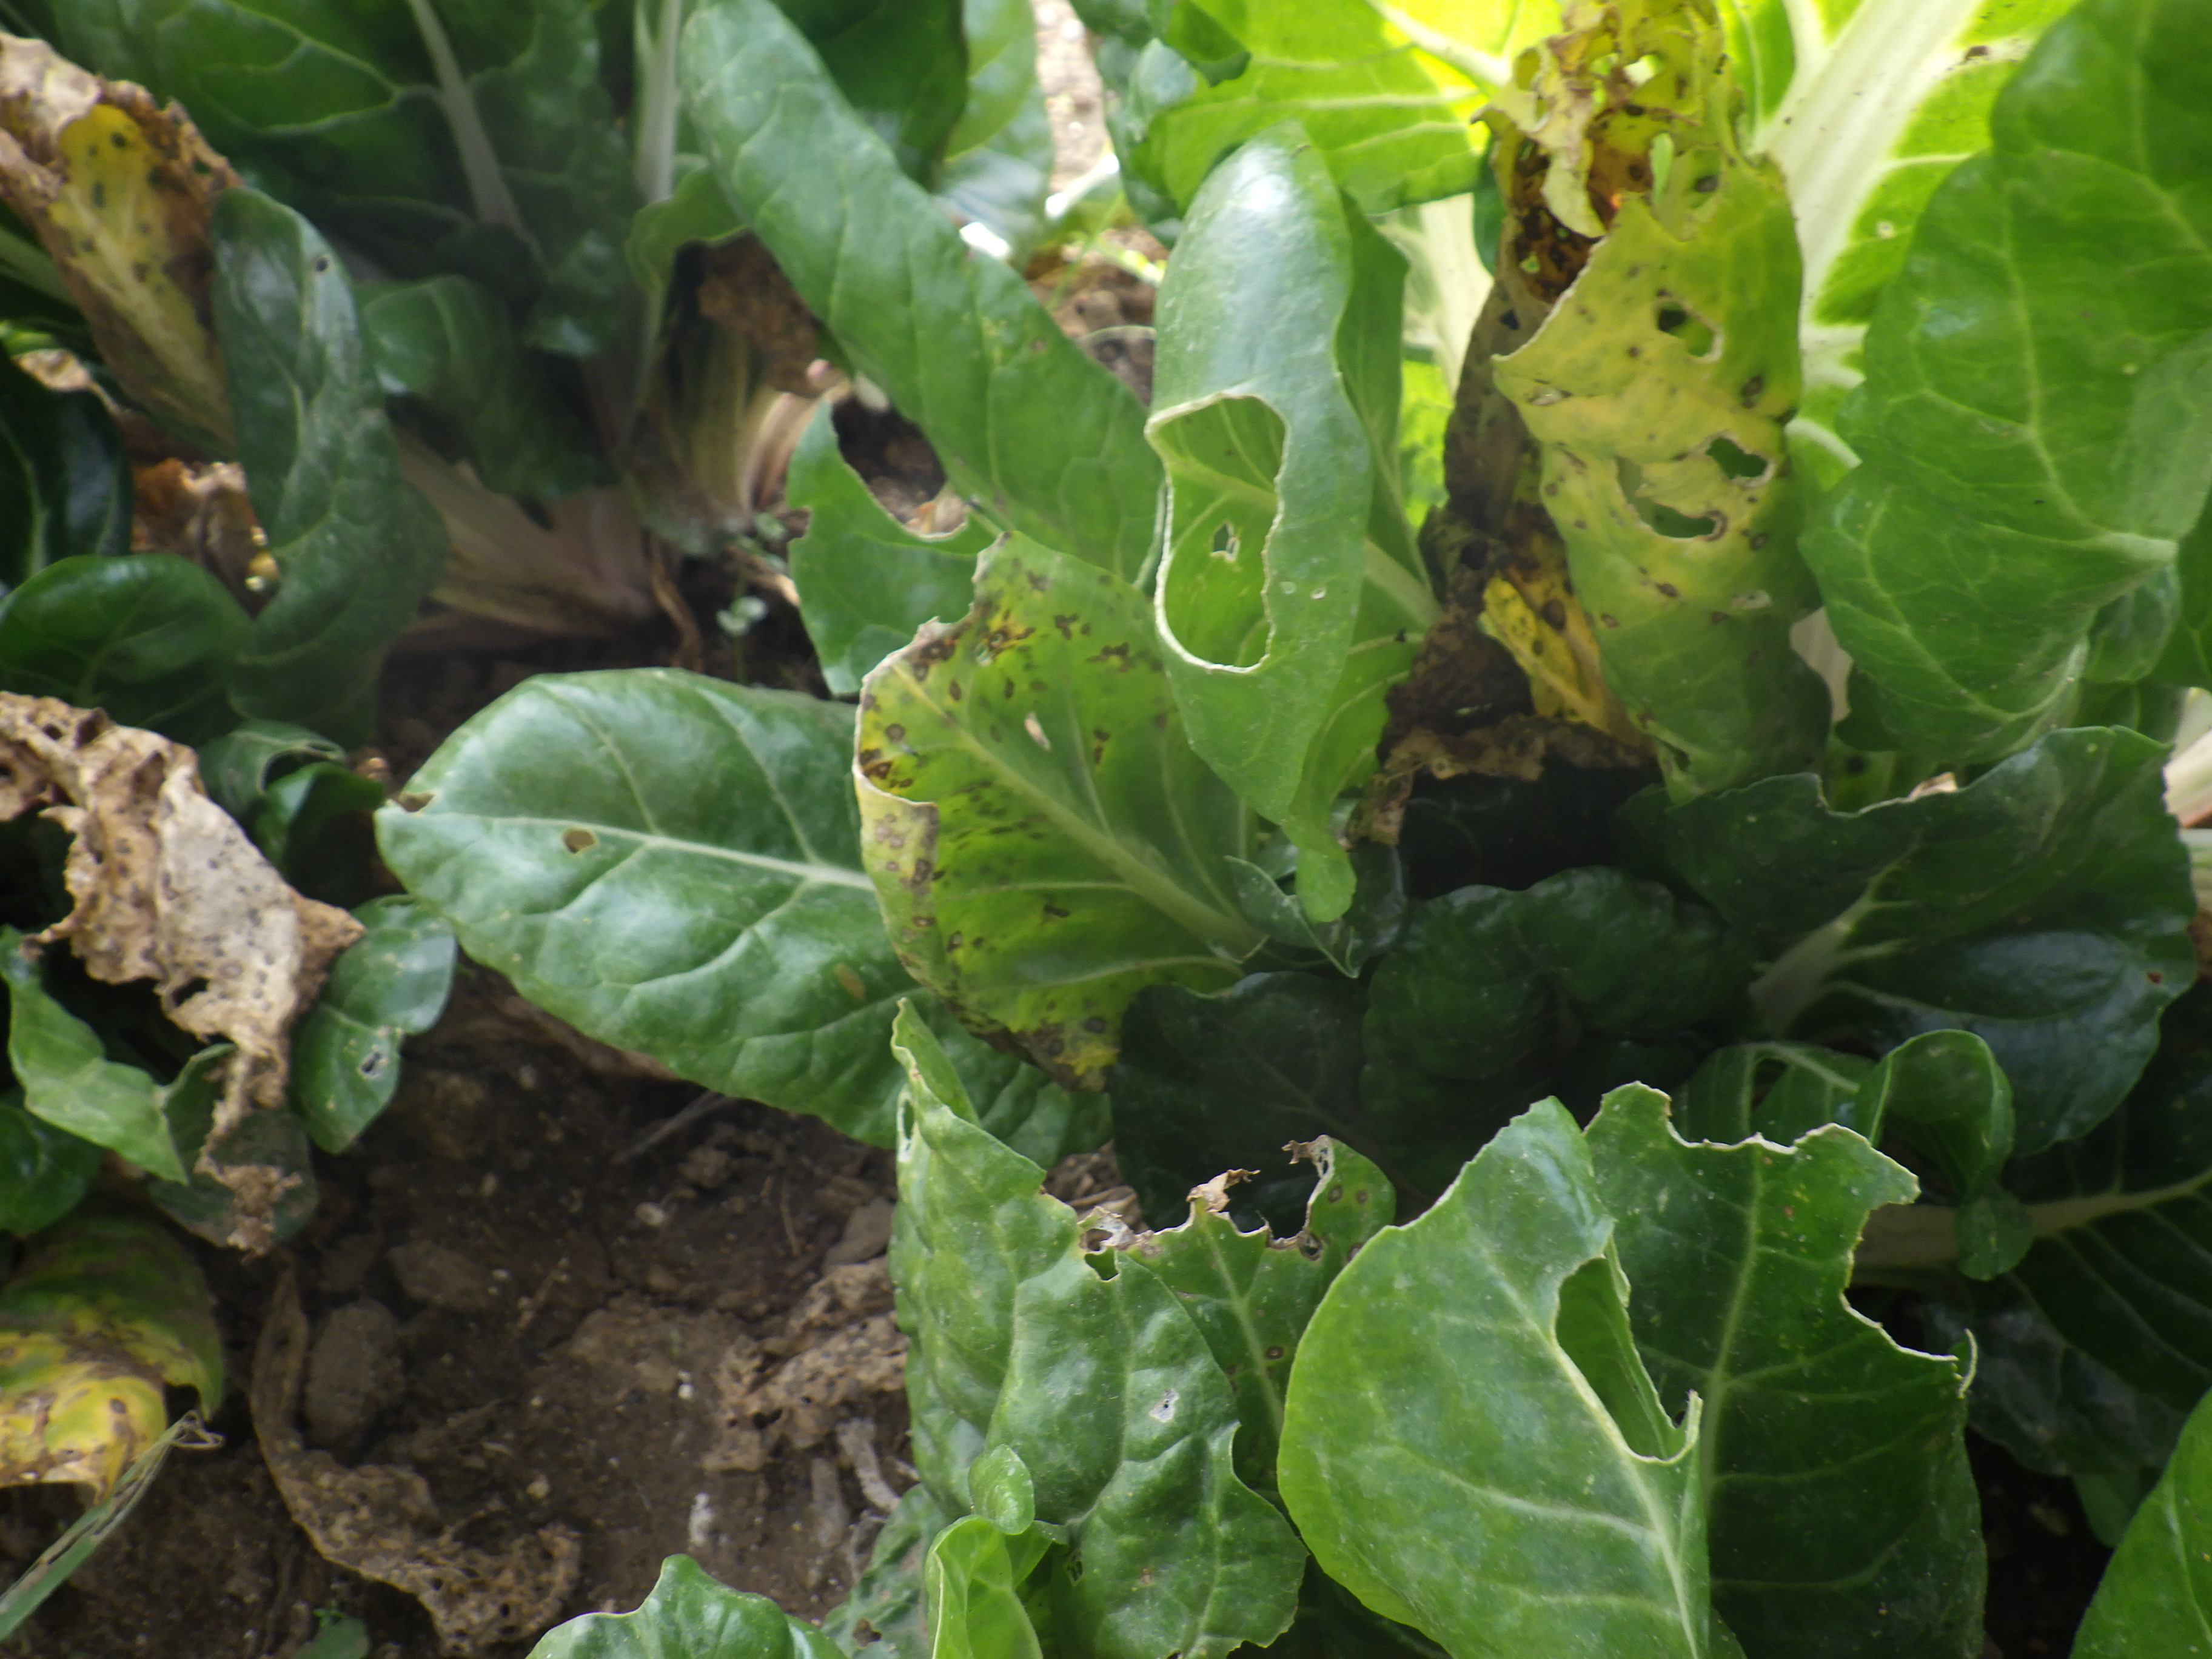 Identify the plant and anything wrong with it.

chard, cercospora, phytophagous
